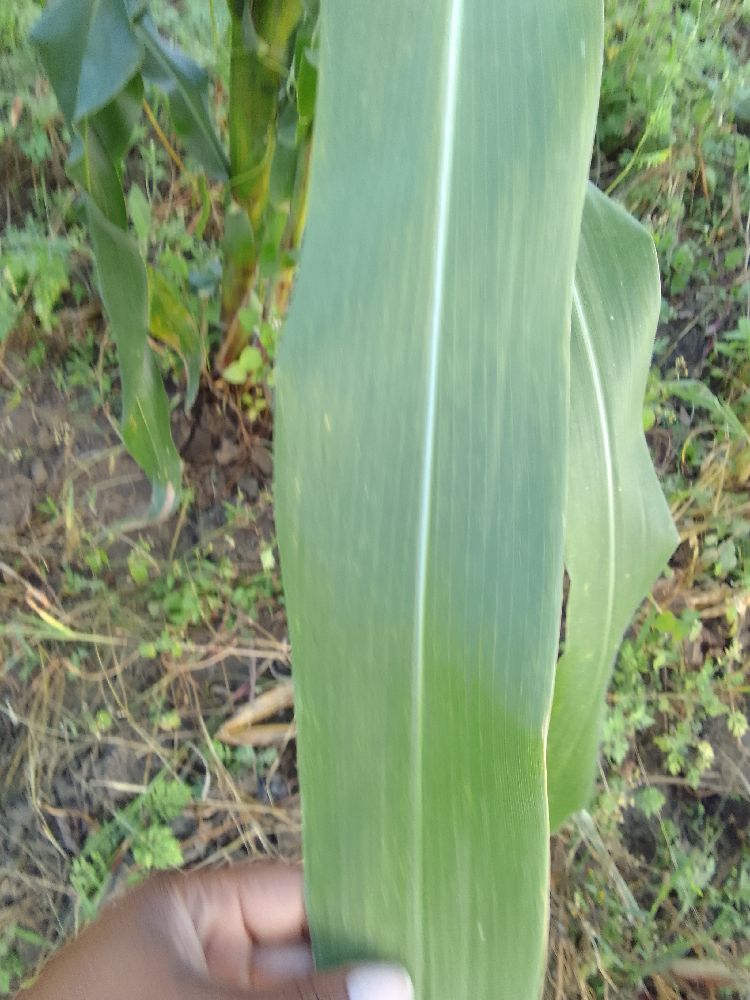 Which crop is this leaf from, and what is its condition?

maize, healthy
